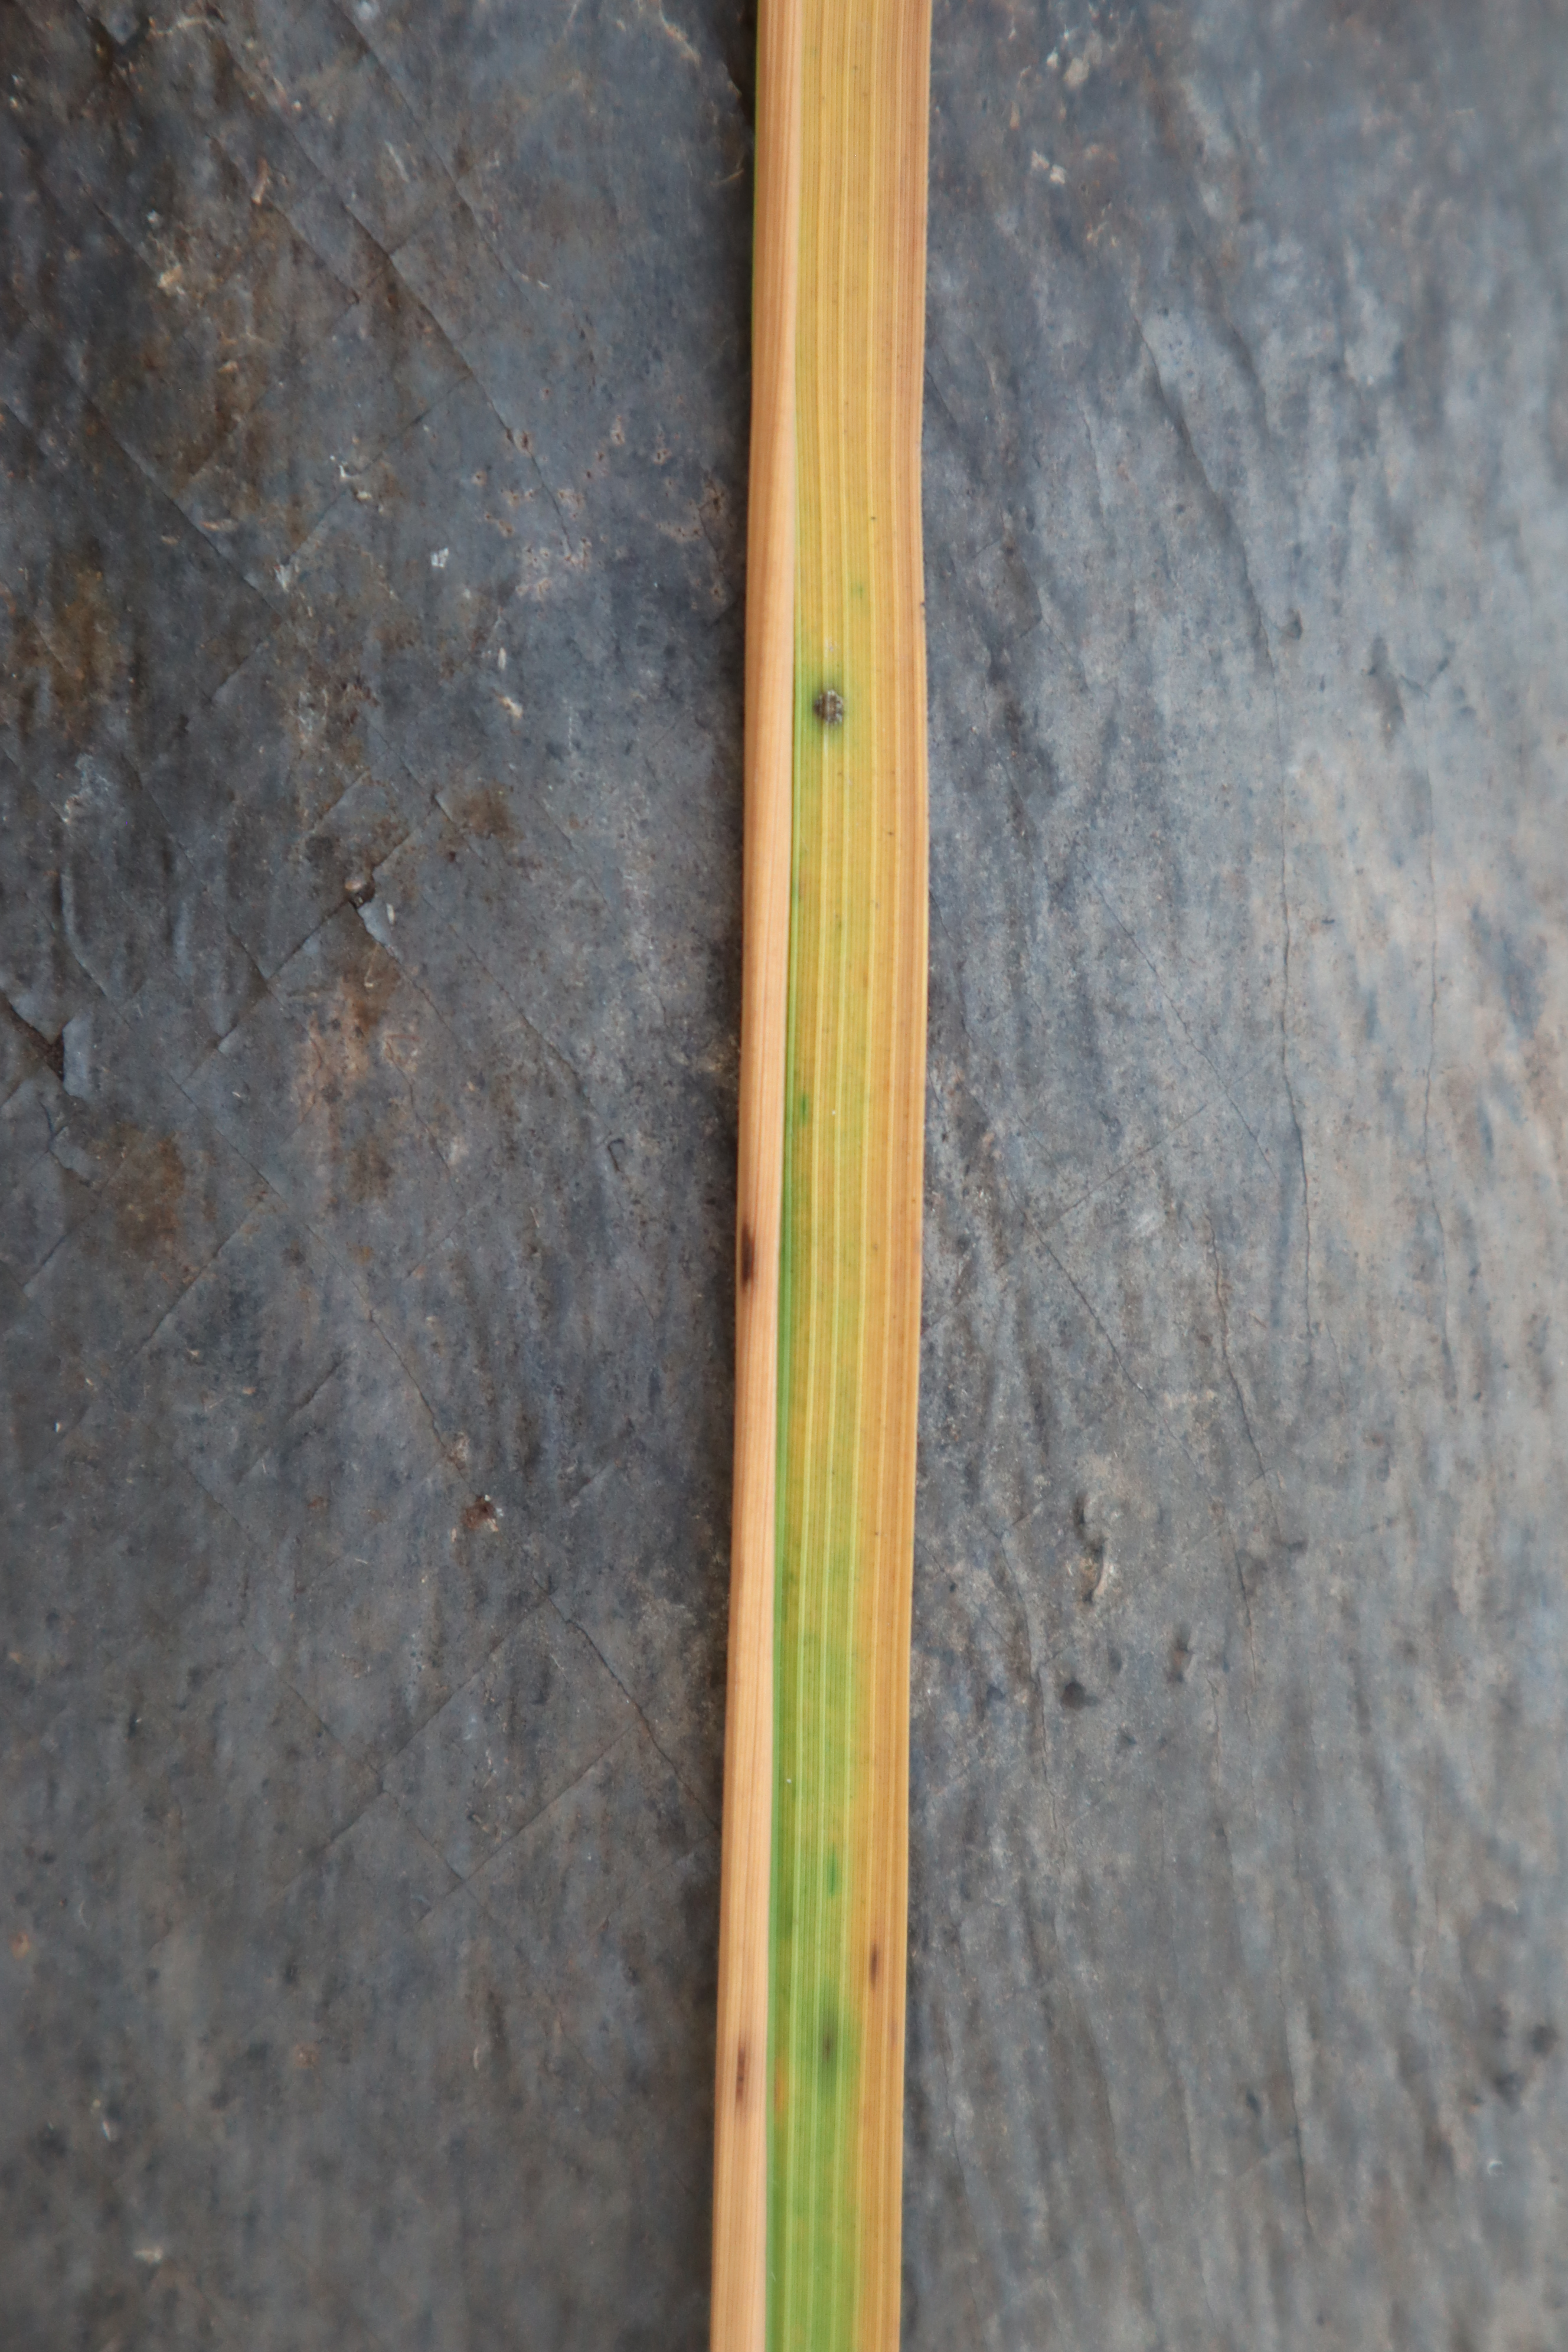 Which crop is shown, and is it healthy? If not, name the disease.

rice, tungro virus disease
